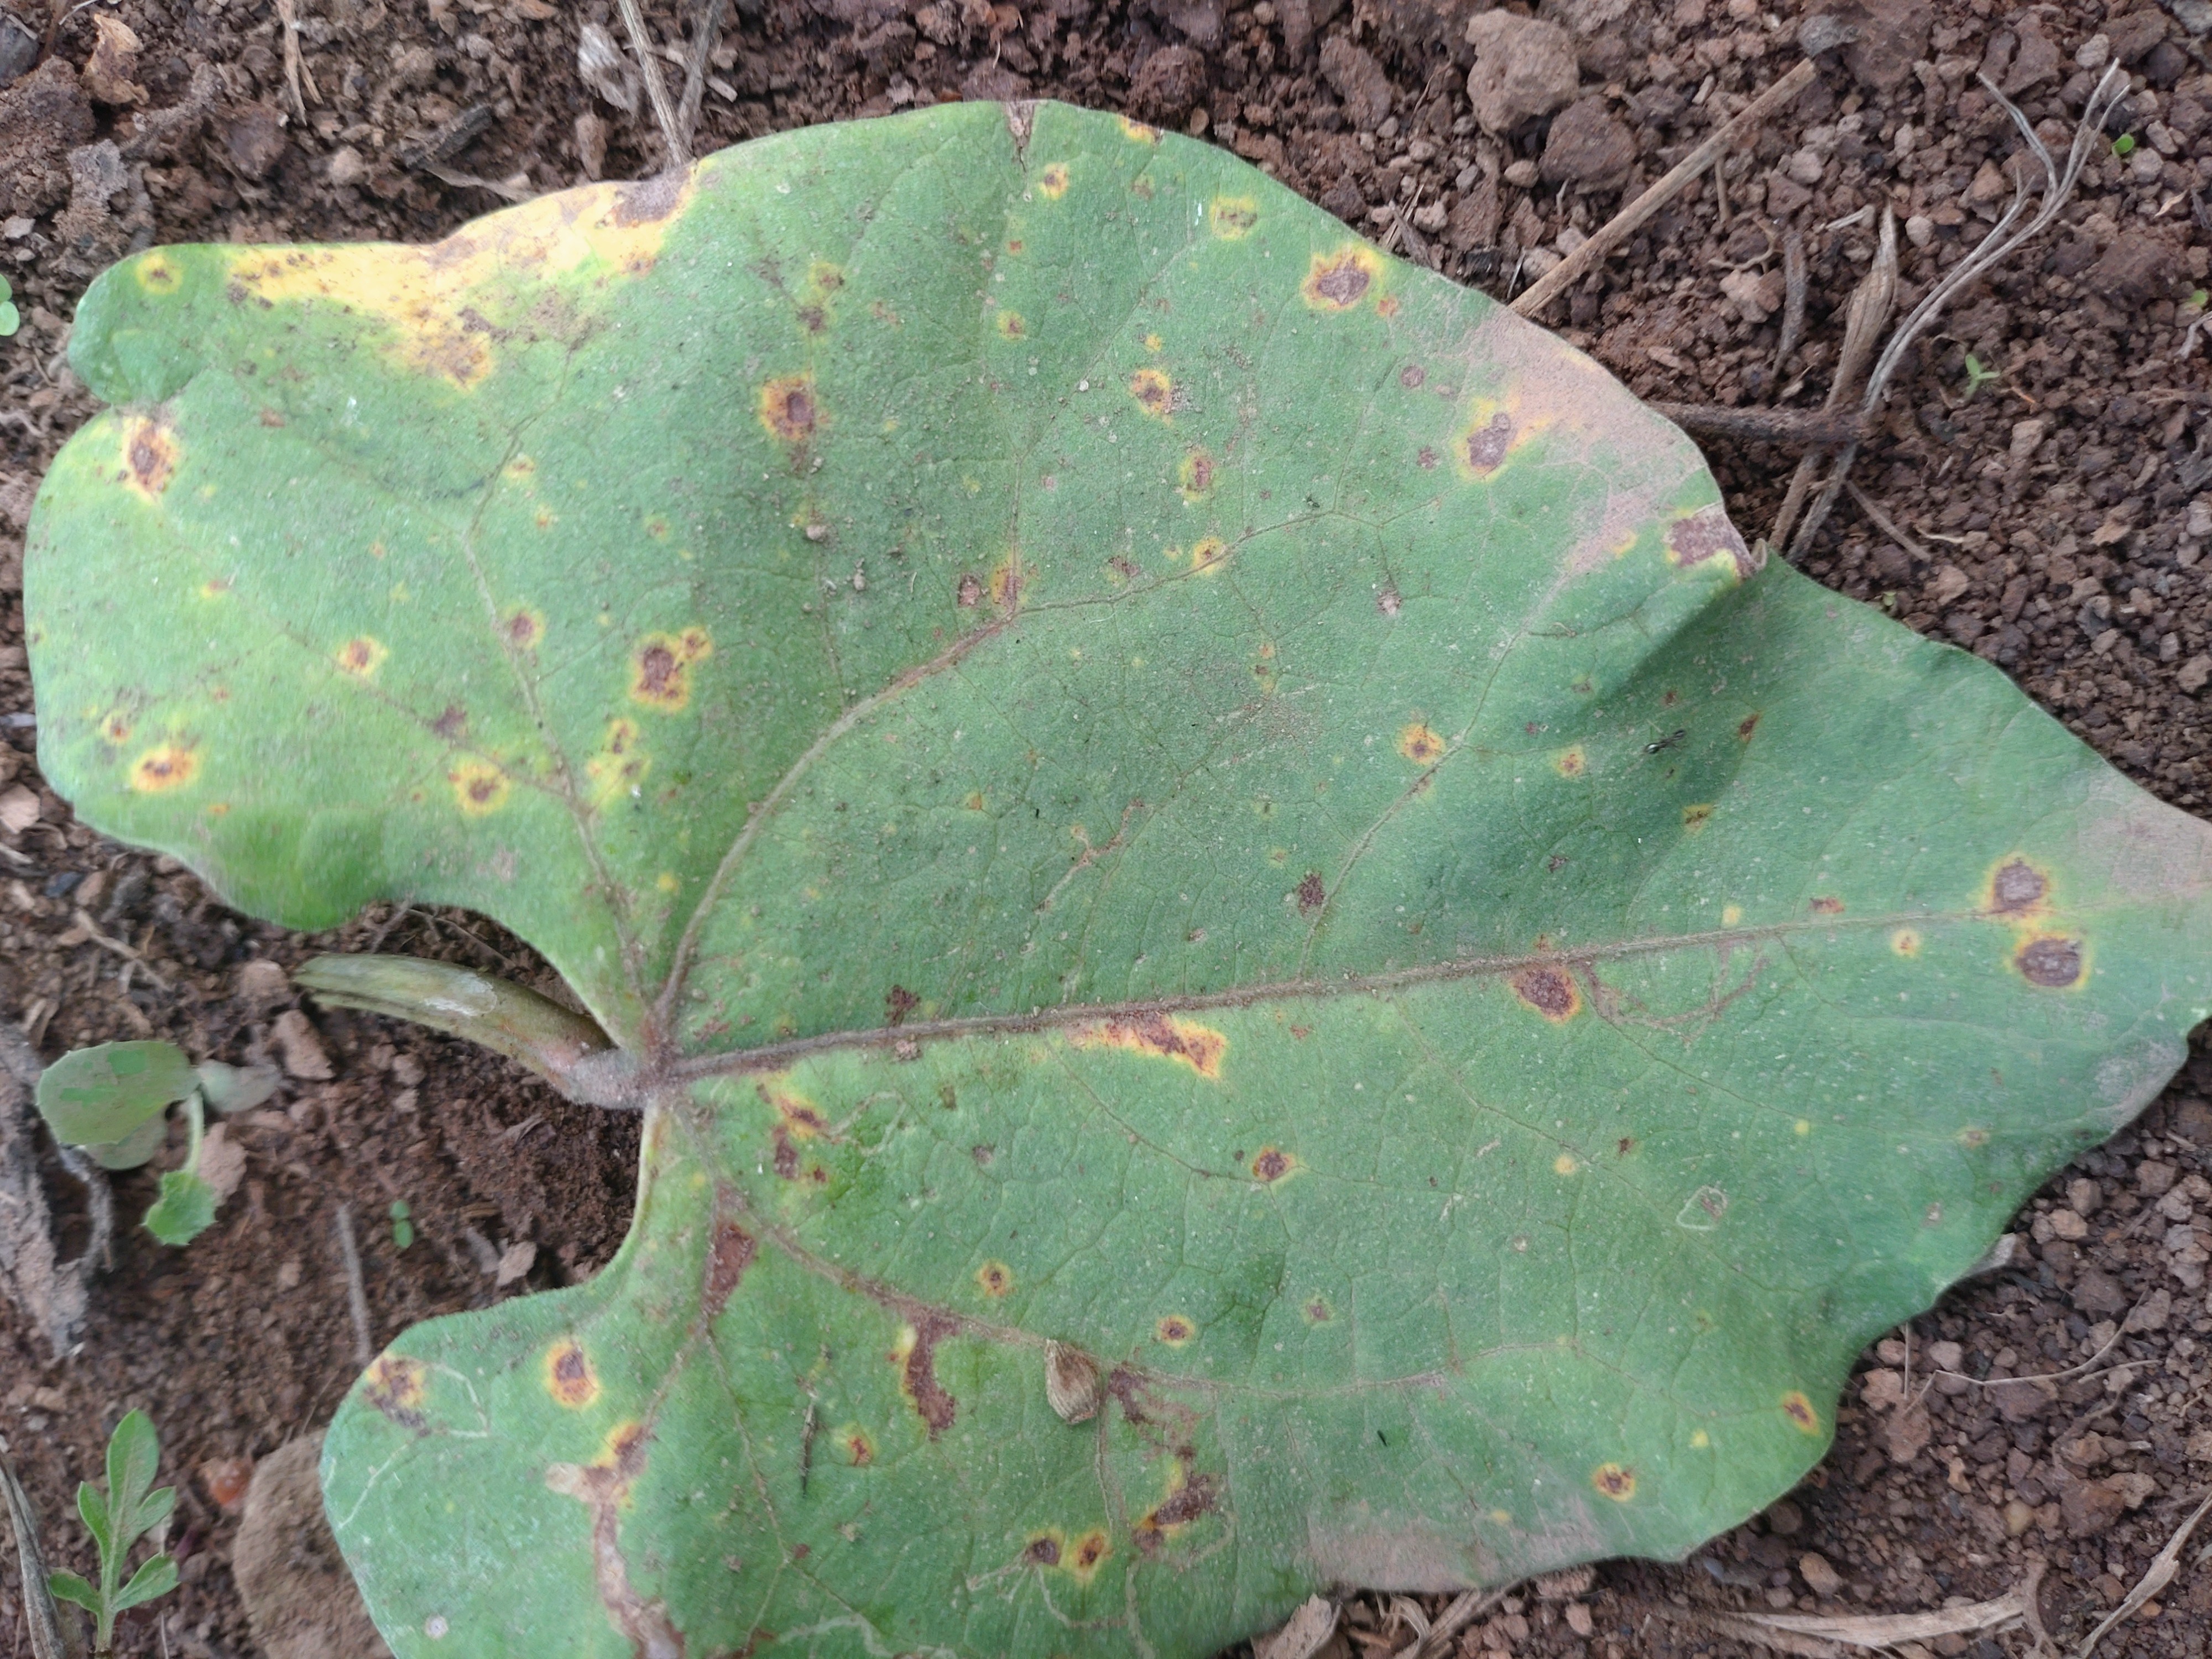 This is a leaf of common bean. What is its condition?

rust
